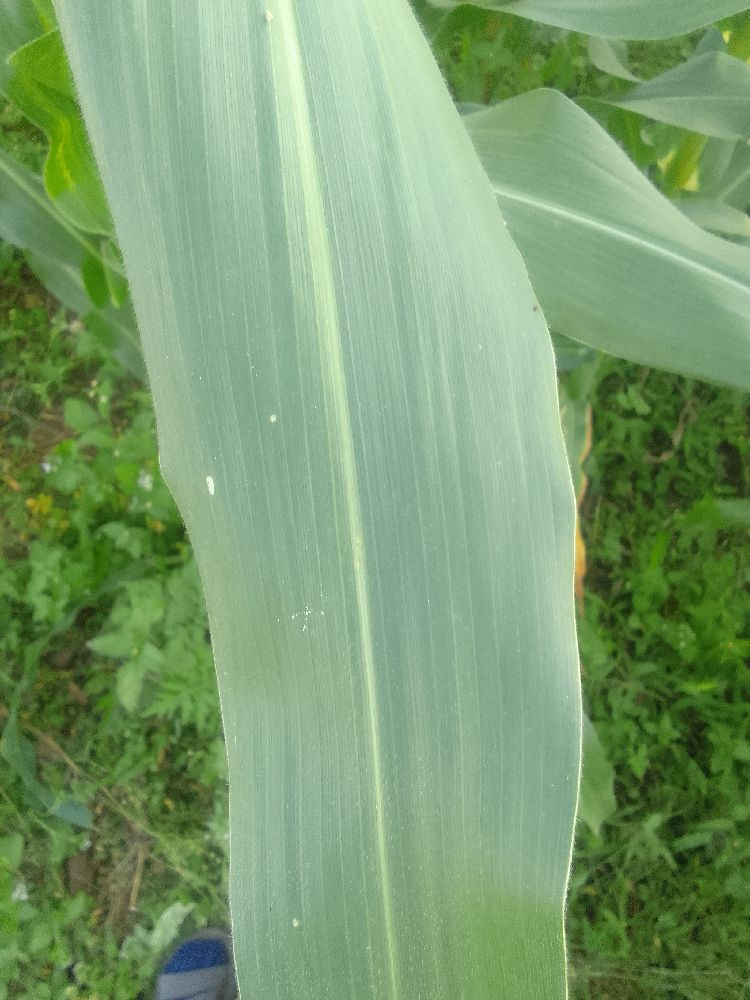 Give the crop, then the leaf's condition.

maize, healthy
